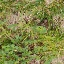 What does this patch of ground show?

unstructured weed
